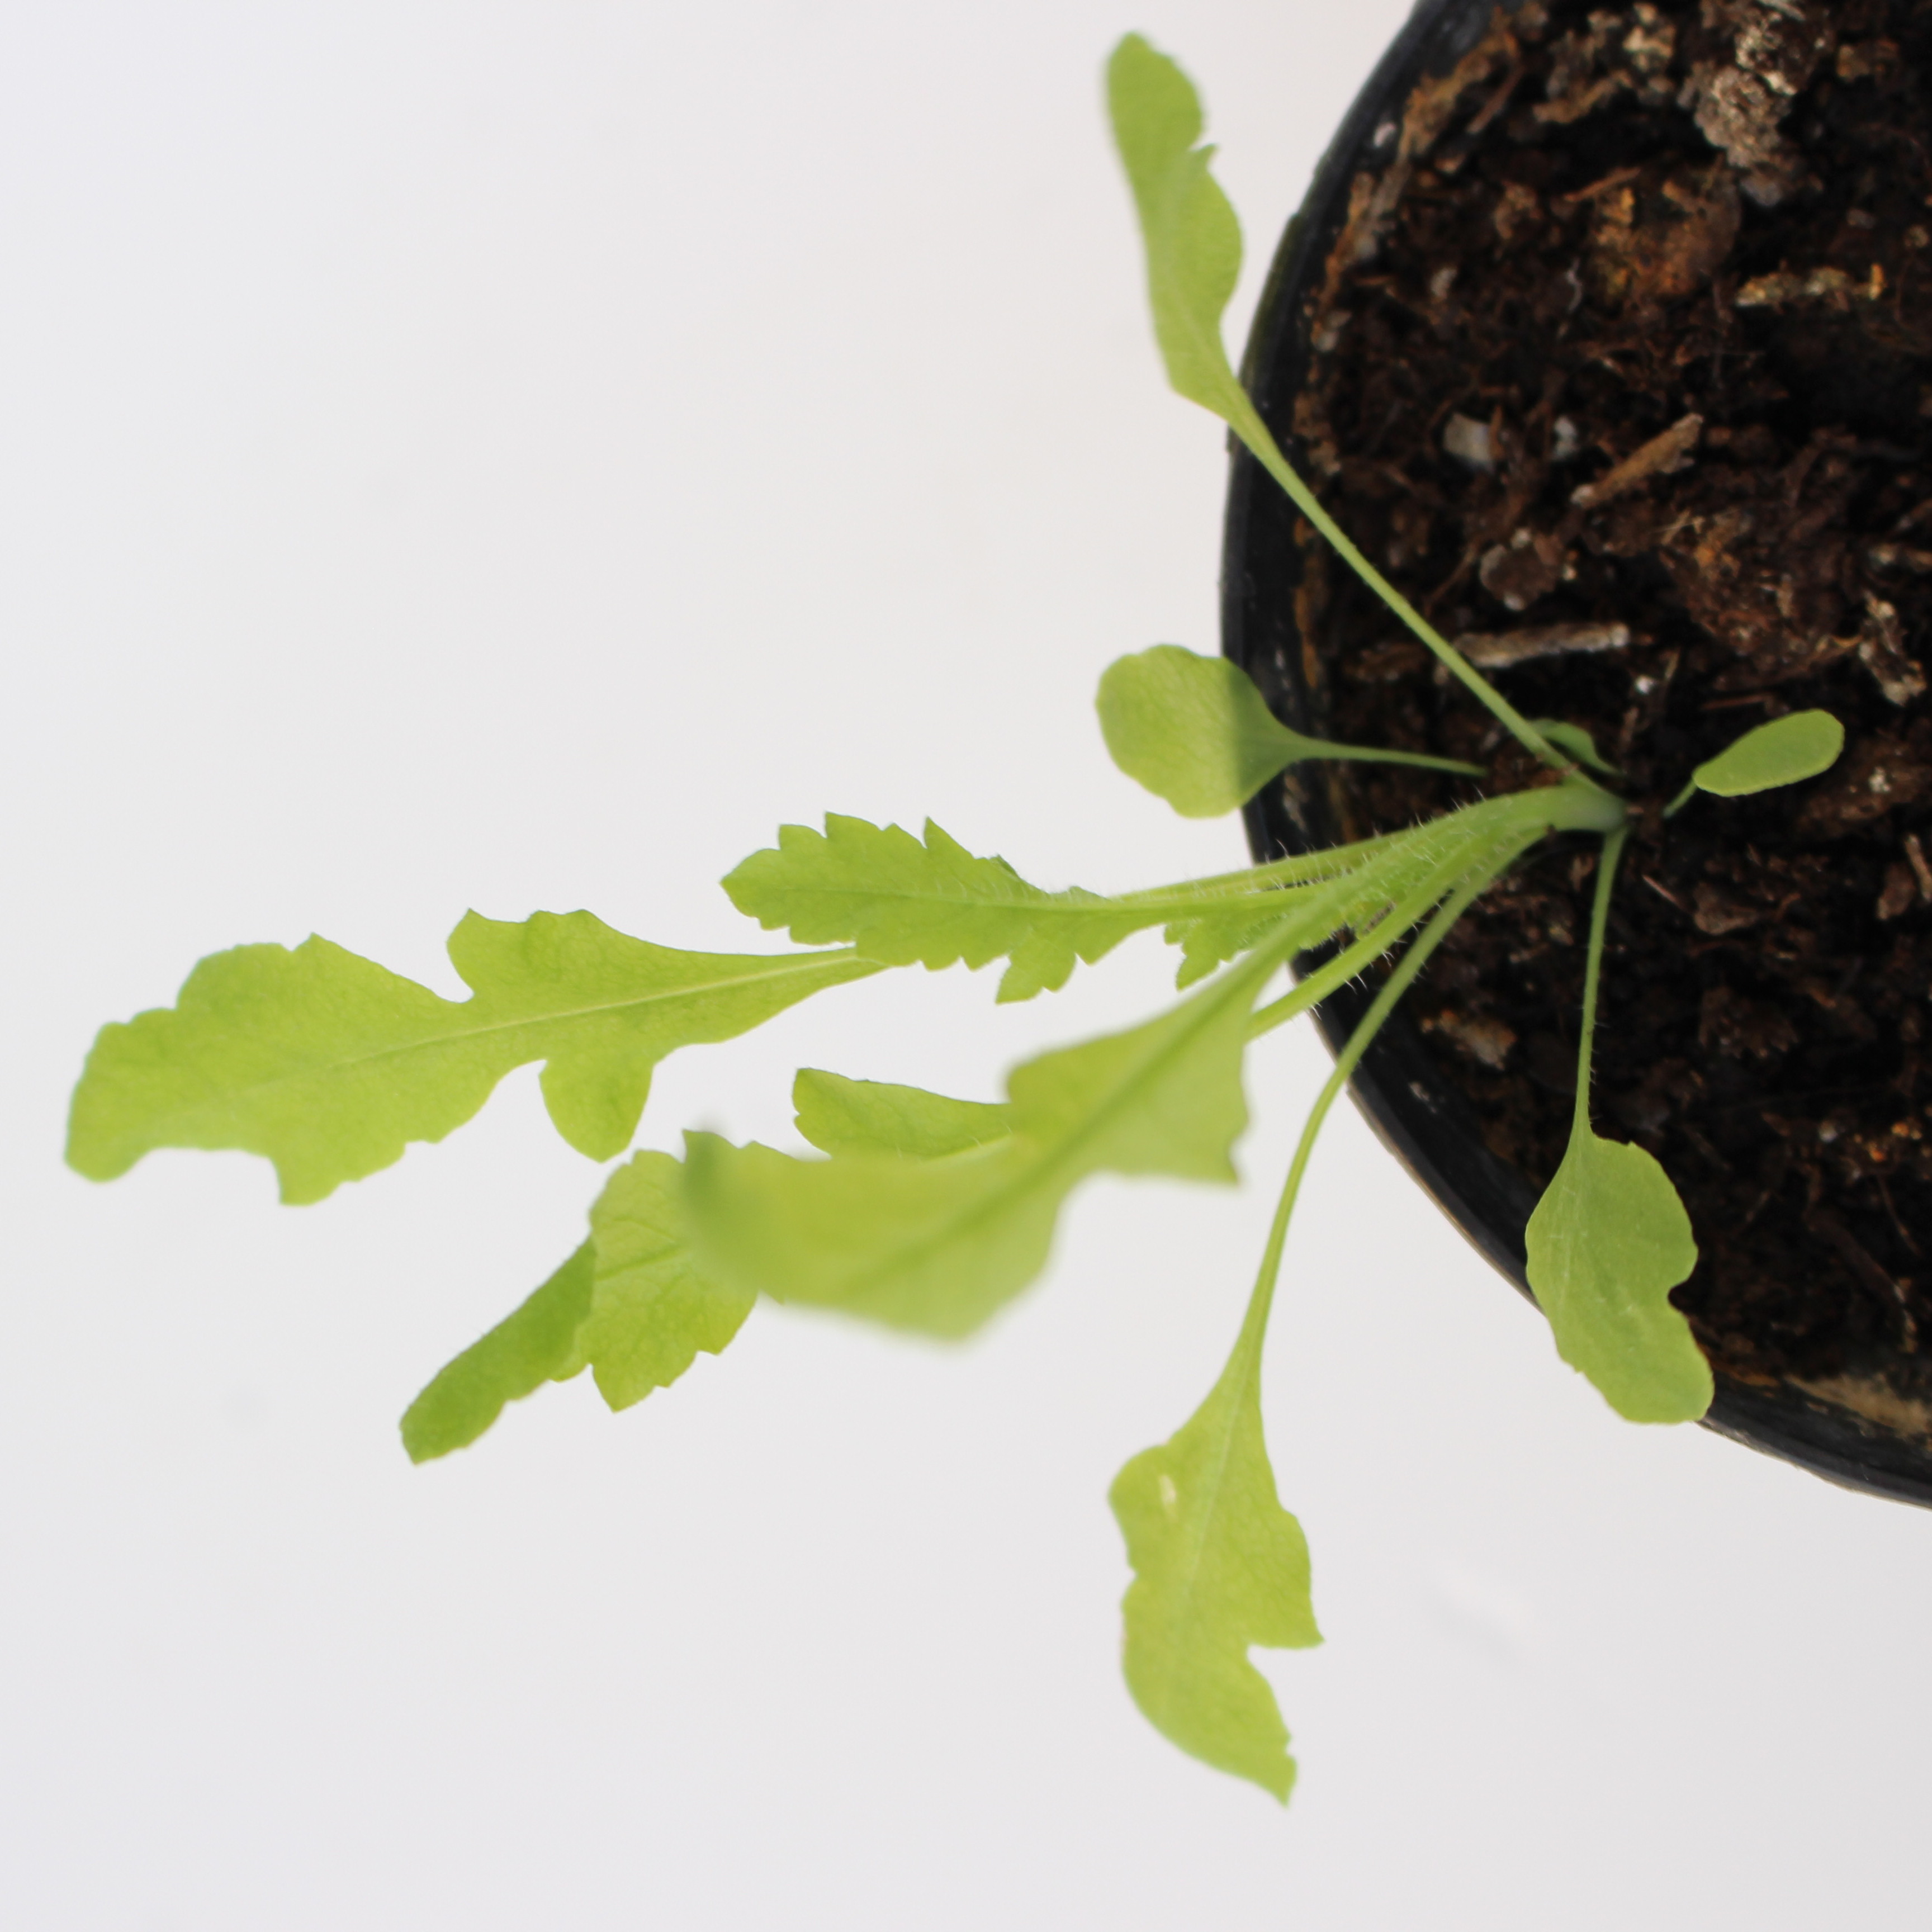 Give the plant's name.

Papaver rhoeas
